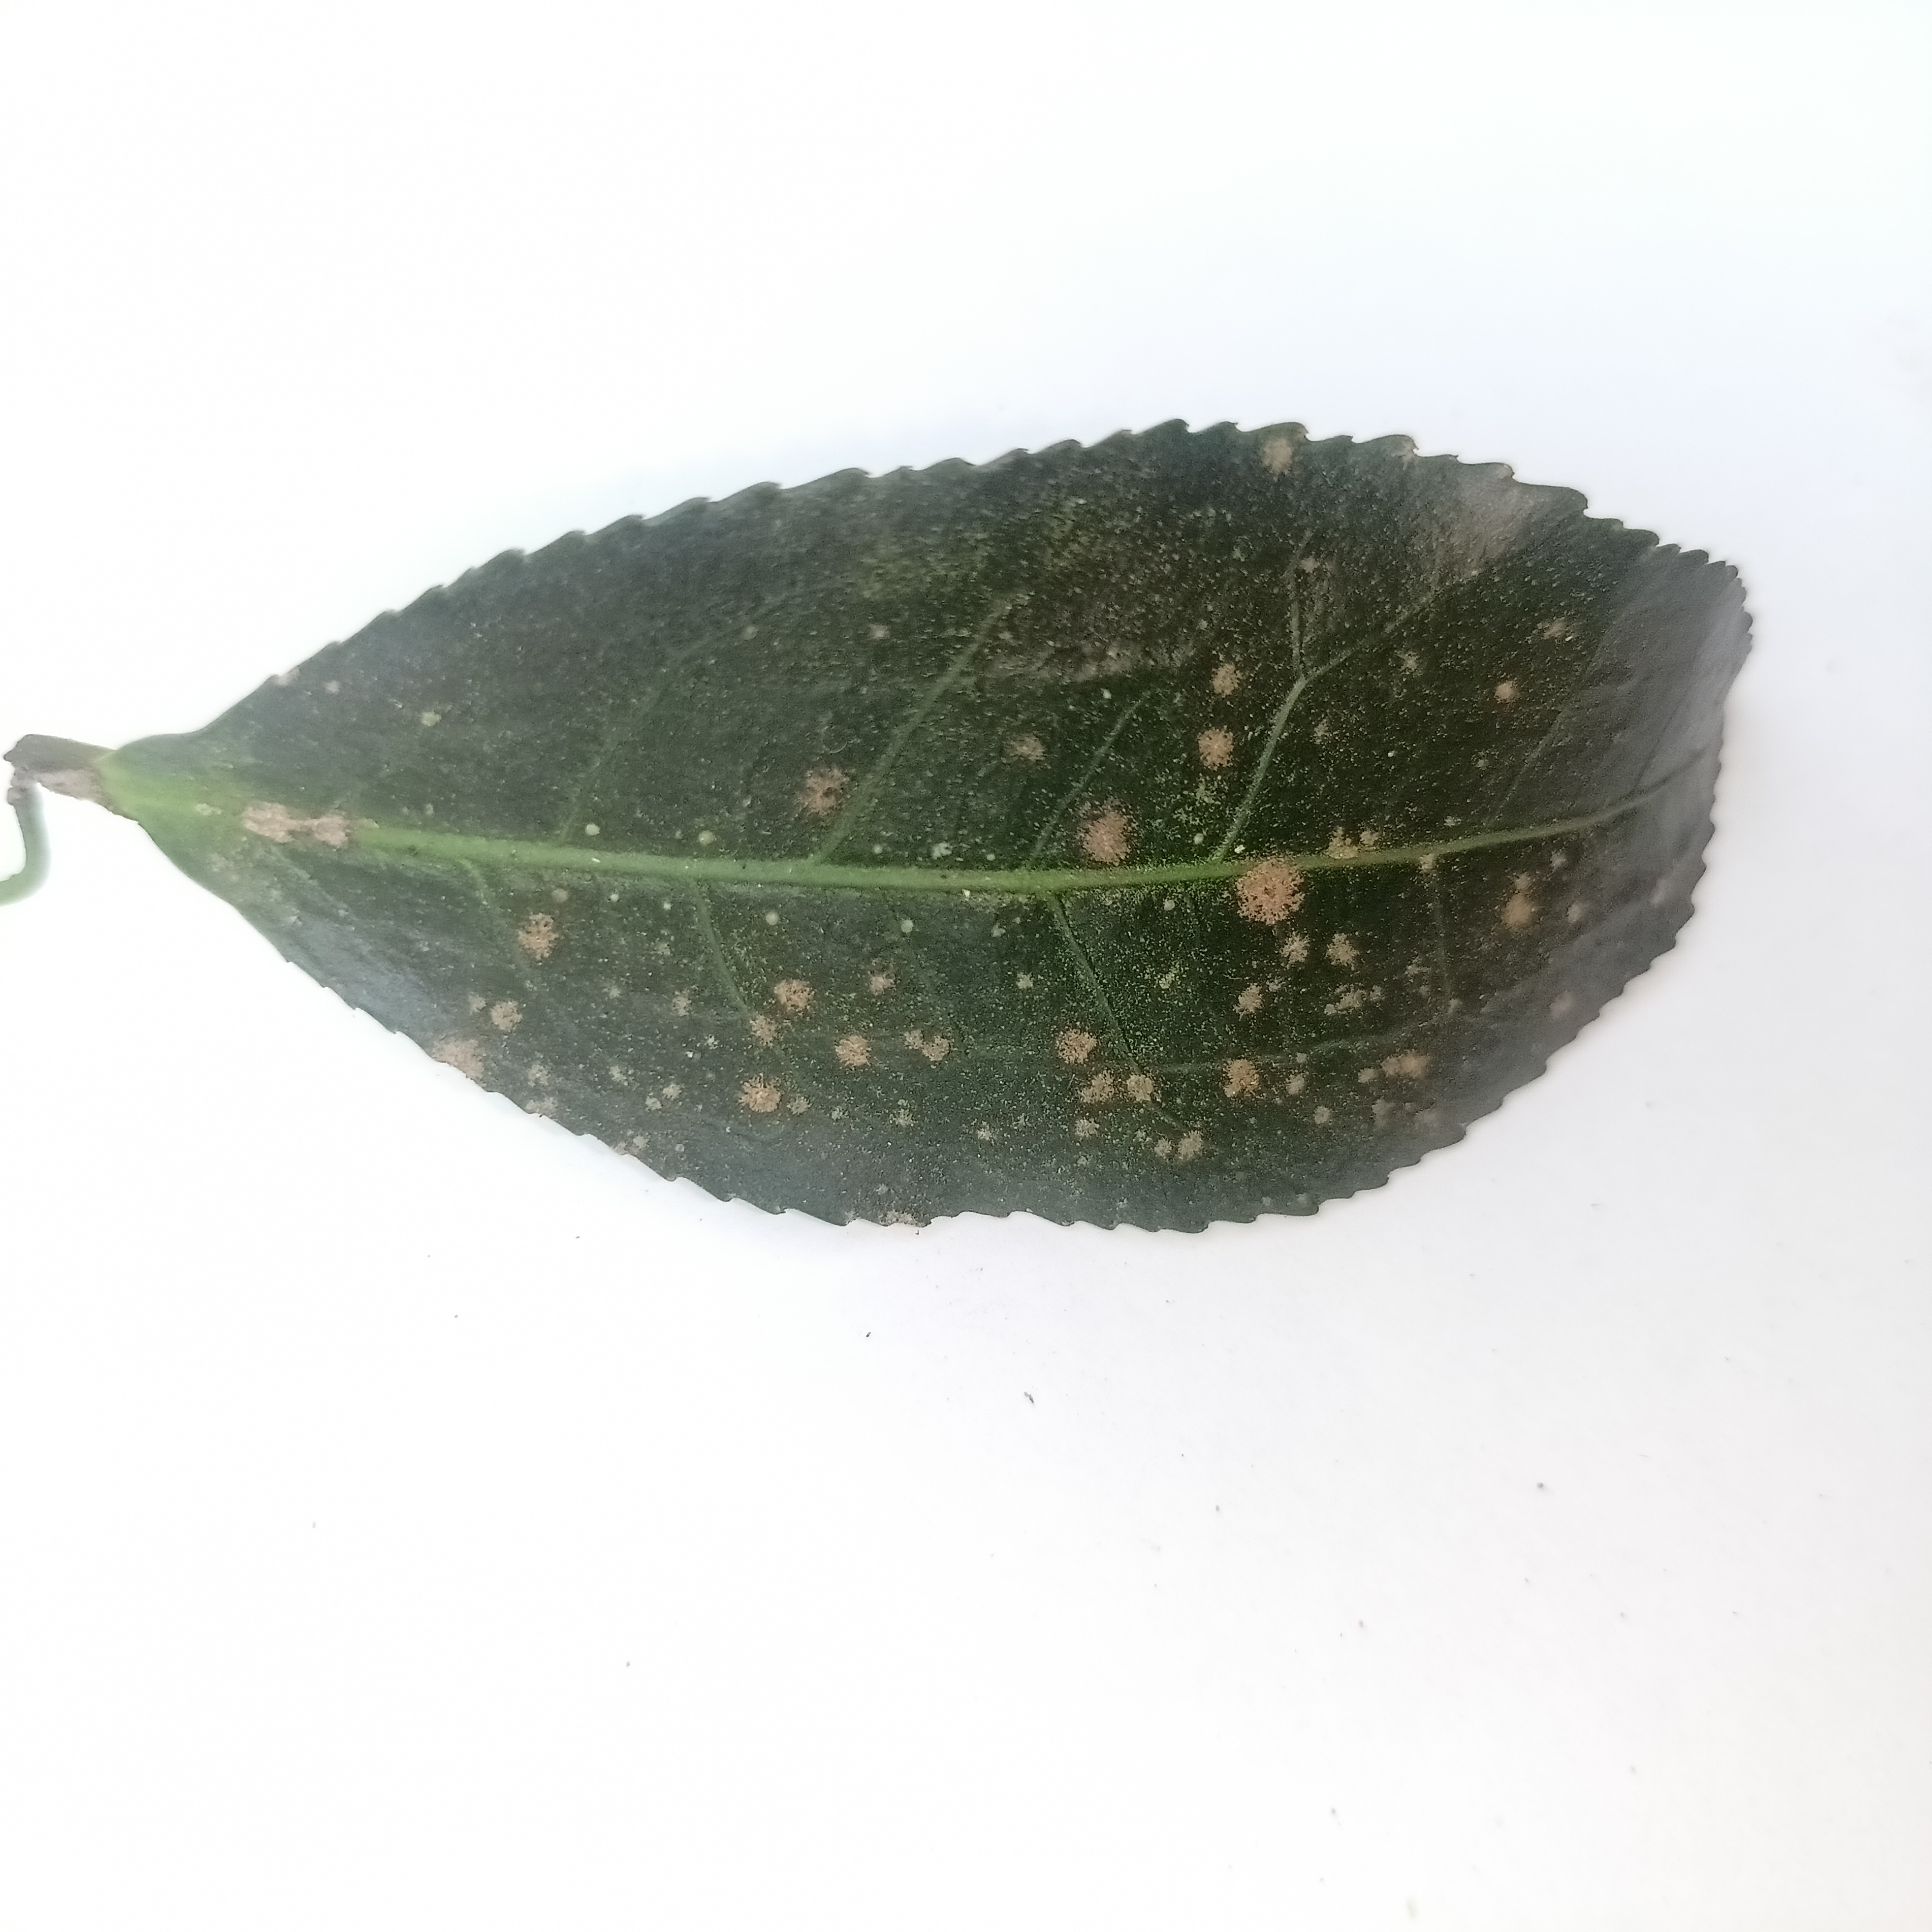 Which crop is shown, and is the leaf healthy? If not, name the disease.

tea, algal leaf
